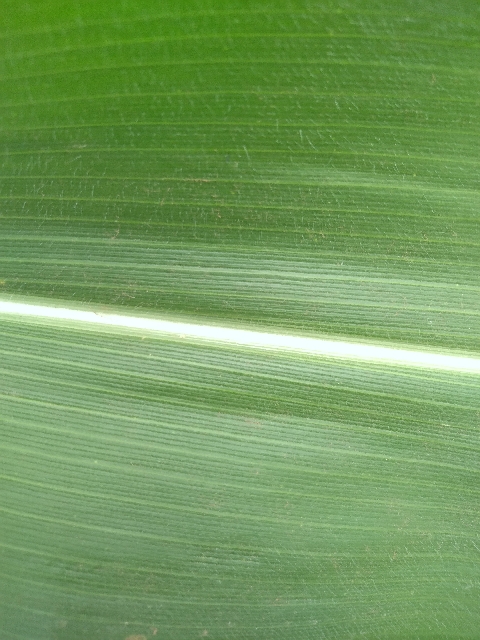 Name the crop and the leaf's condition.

maize, healthy
